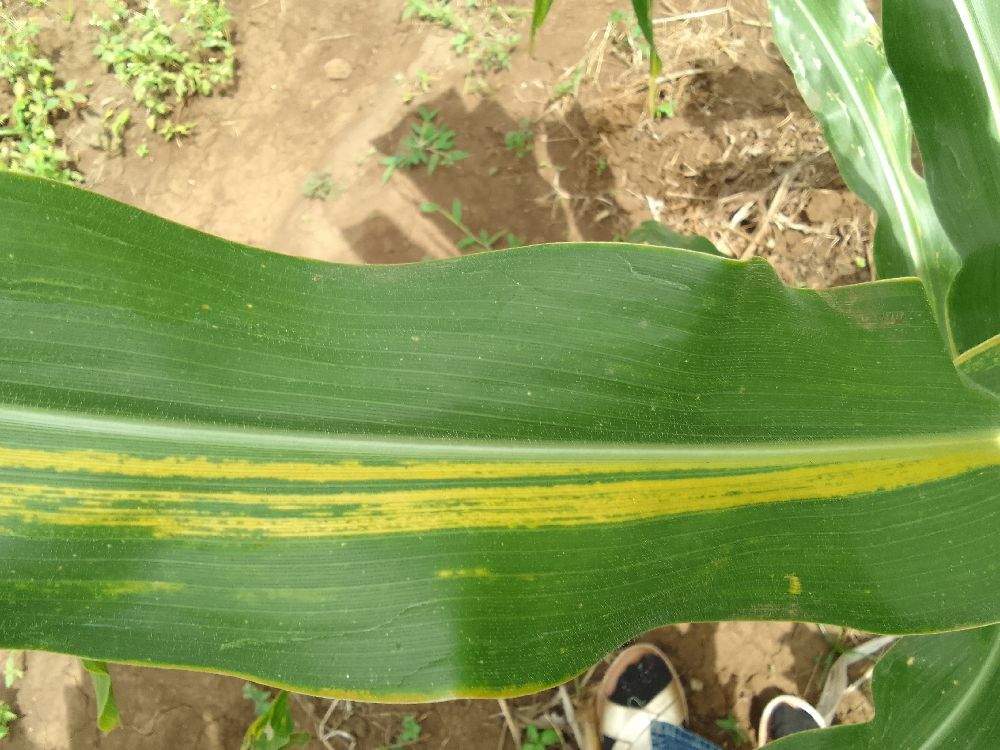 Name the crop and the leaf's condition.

maize, maize lethal necrosis
